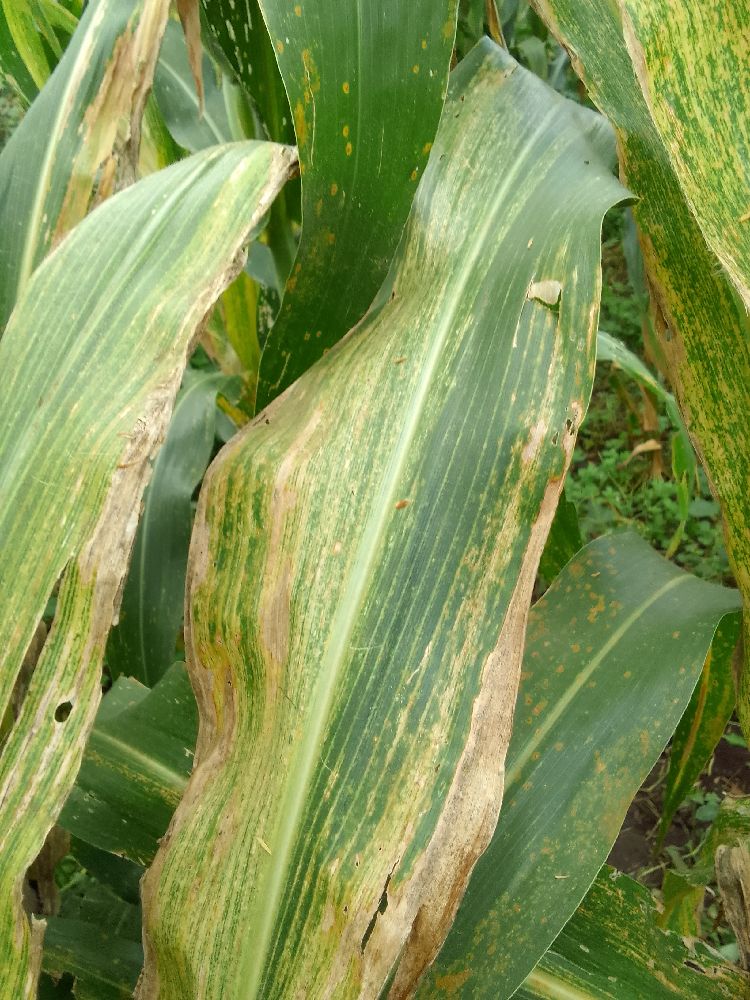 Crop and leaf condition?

maize, maize lethal necrosis
